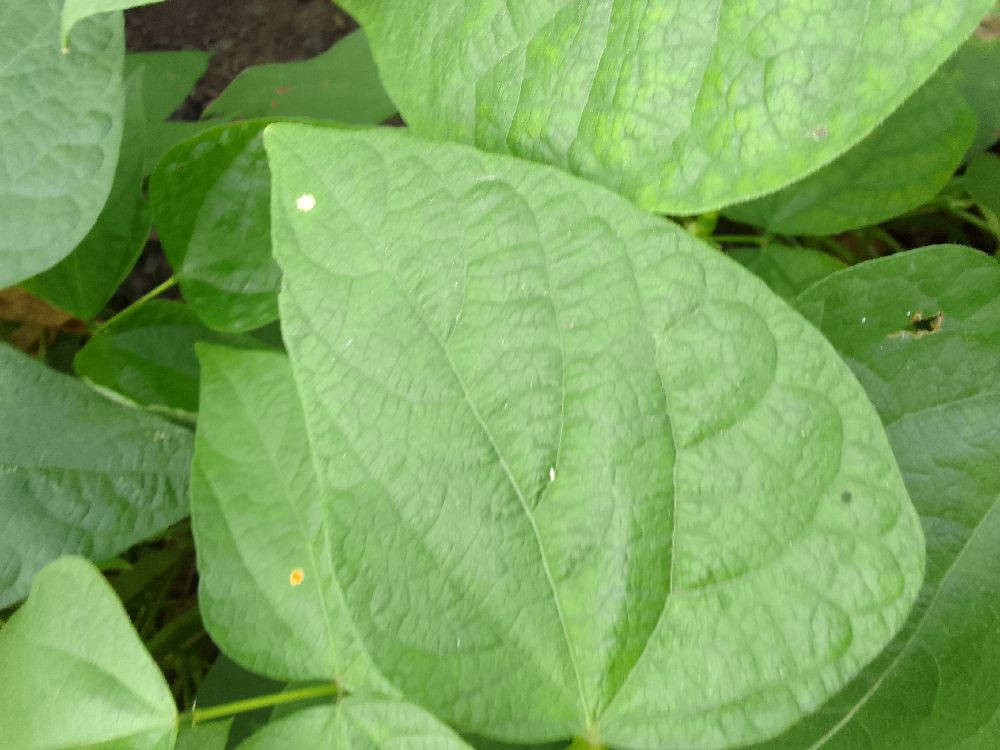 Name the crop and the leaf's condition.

common bean, healthy
